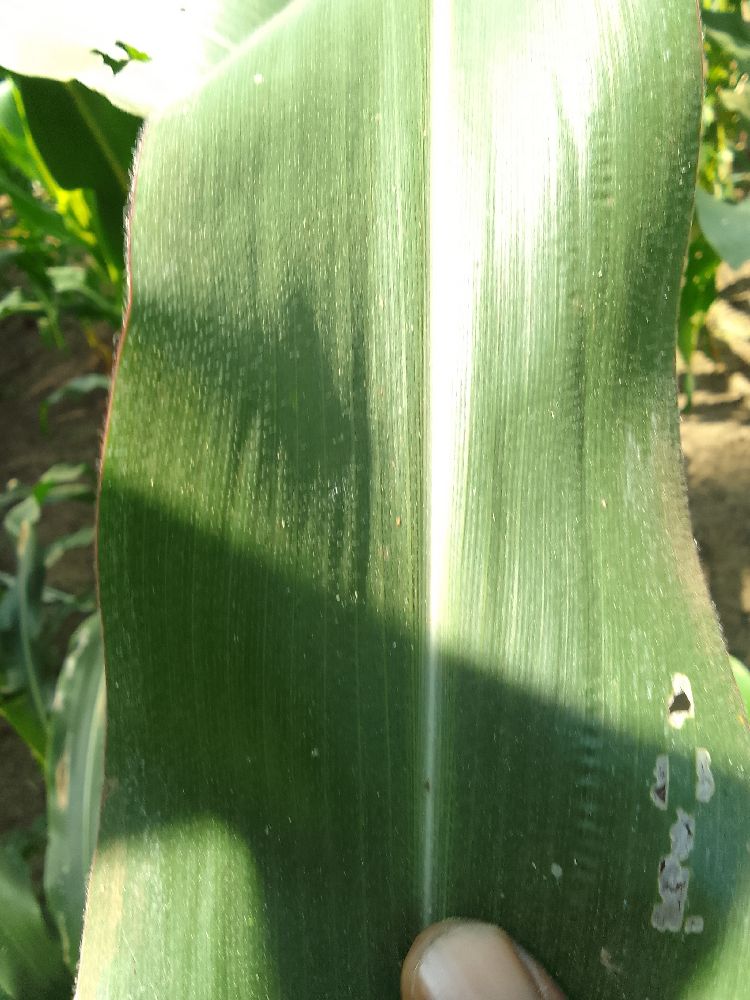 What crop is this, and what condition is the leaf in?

maize, healthy
